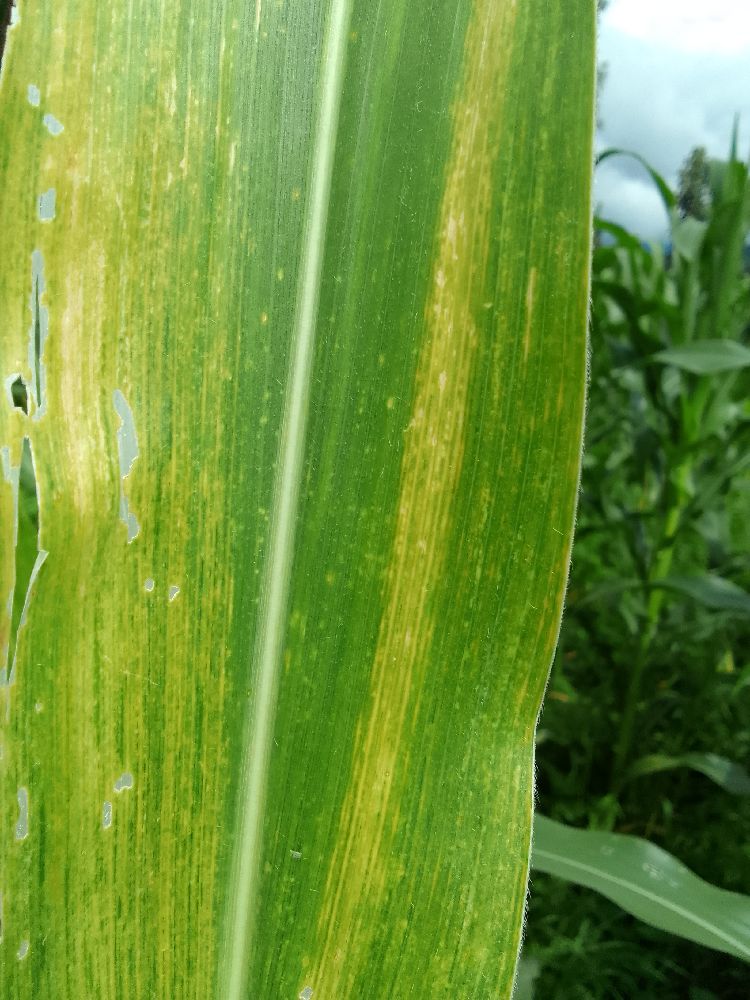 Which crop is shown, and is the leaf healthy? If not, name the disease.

maize, maize lethal necrosis
